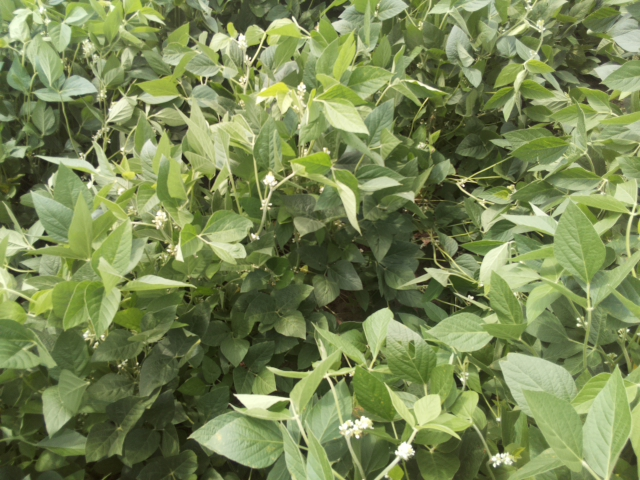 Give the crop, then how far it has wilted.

soybean, leaves with no wilting
